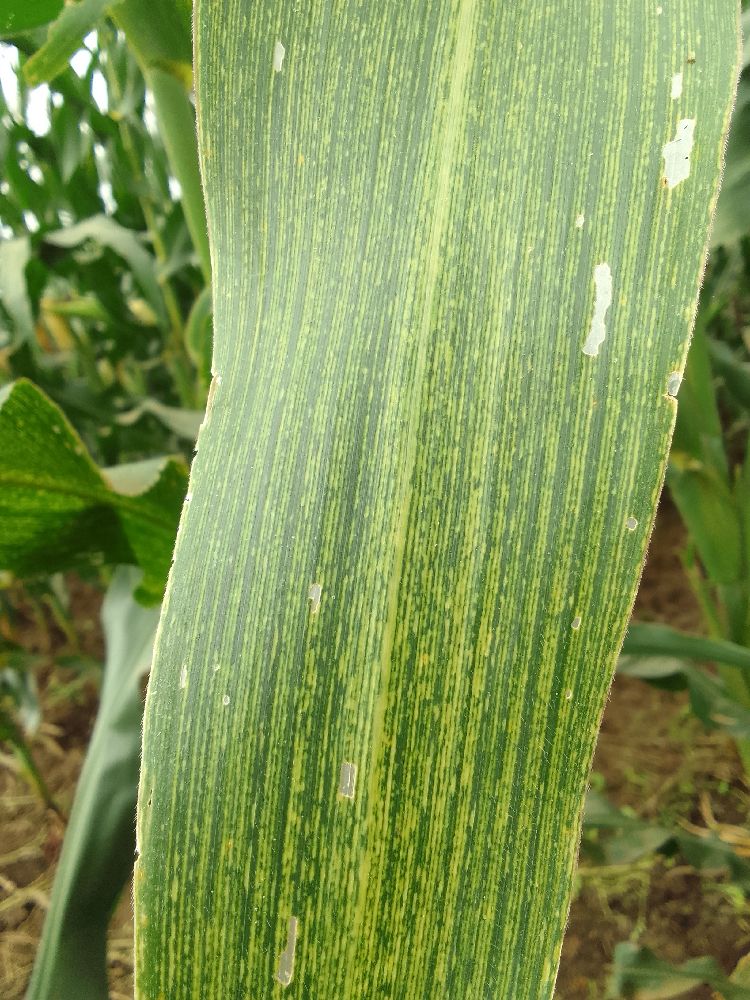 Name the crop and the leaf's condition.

maize, maize streak virus
